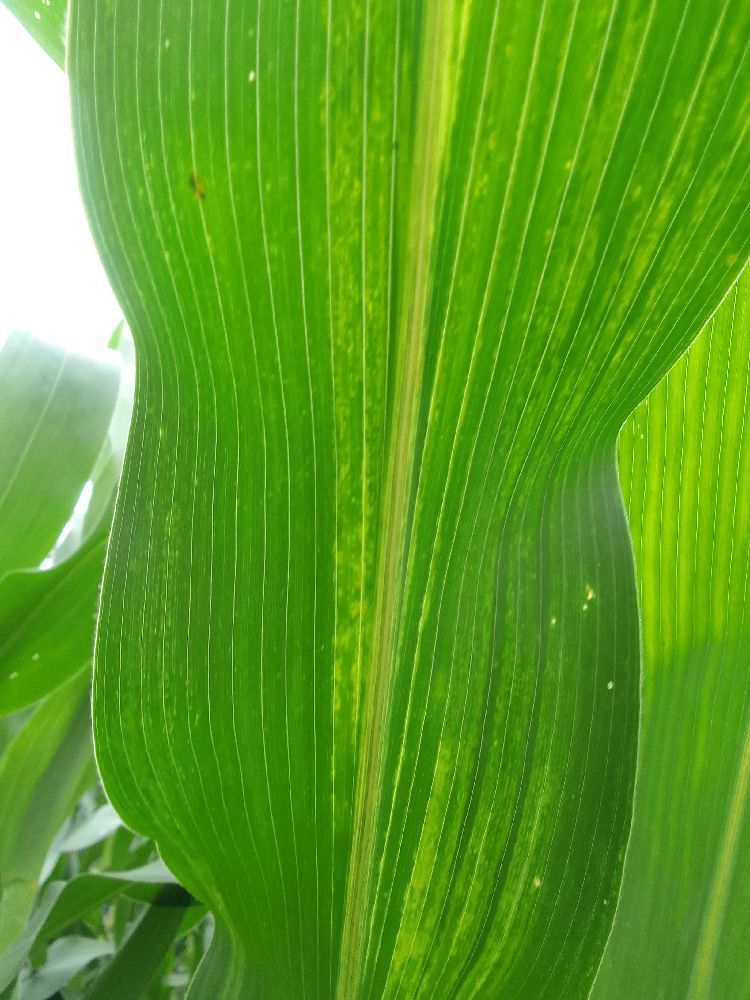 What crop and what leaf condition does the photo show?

maize, maize lethal necrosis
